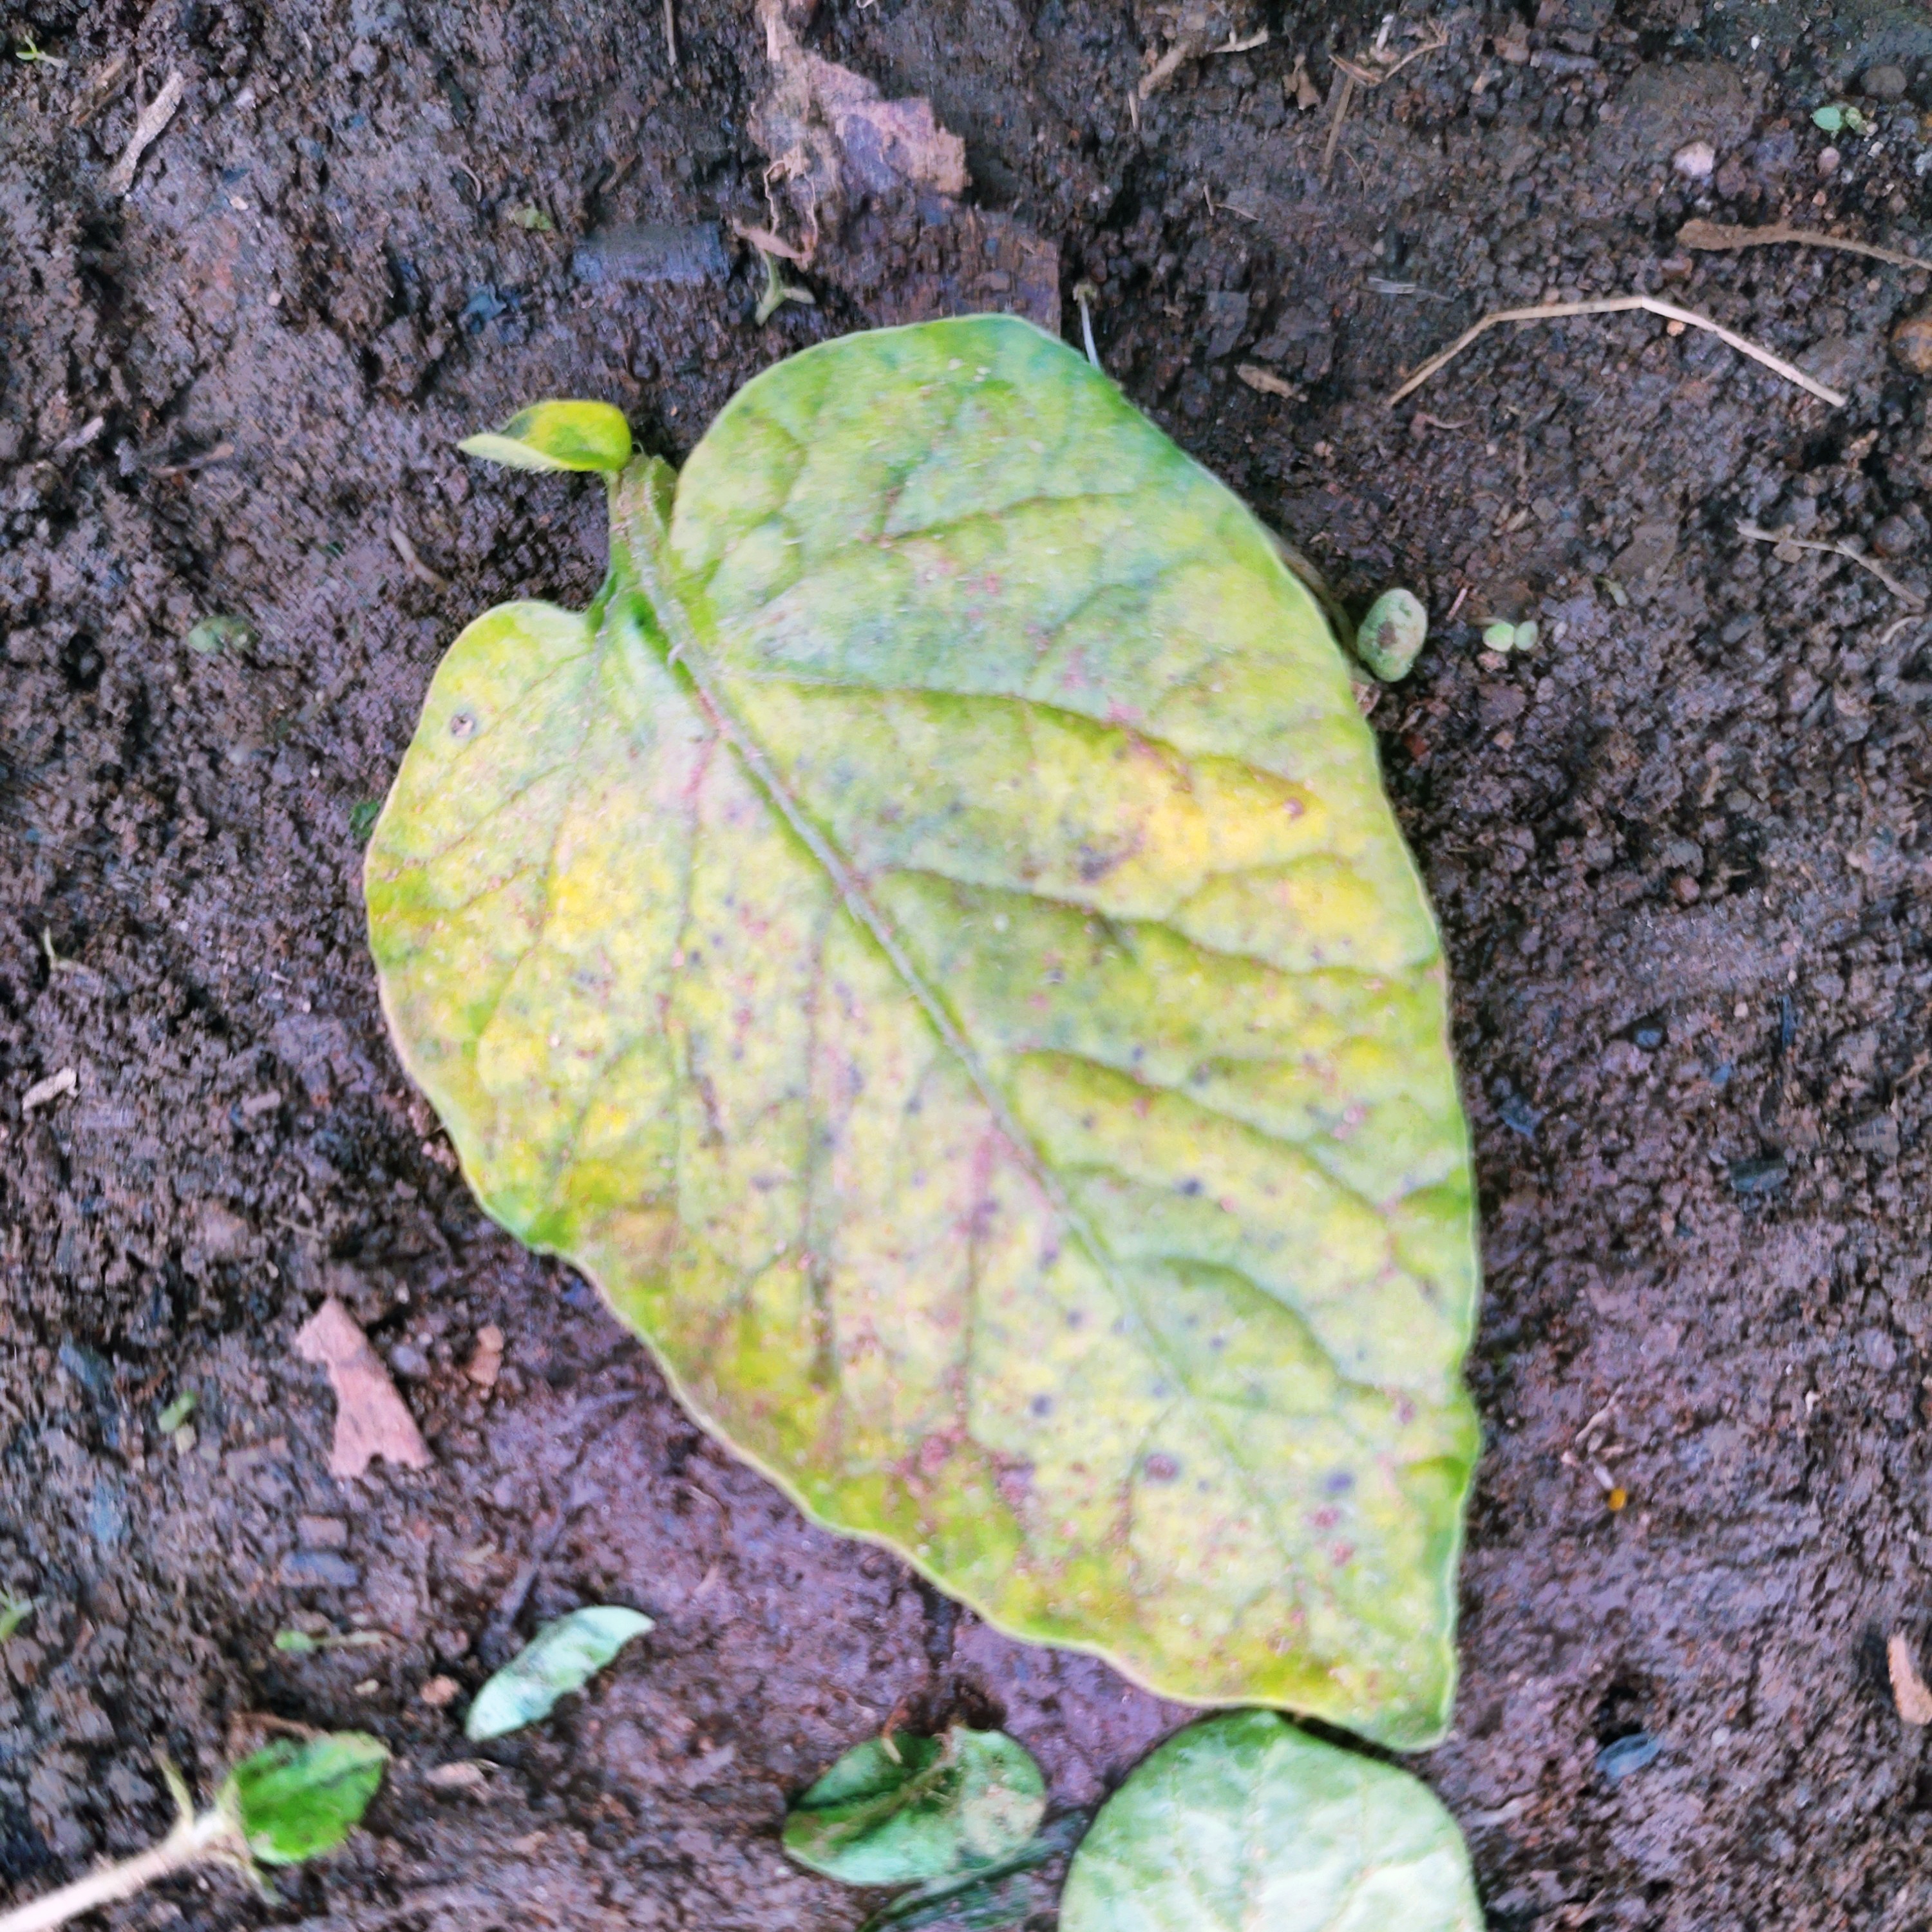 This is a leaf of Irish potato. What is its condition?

late blight
